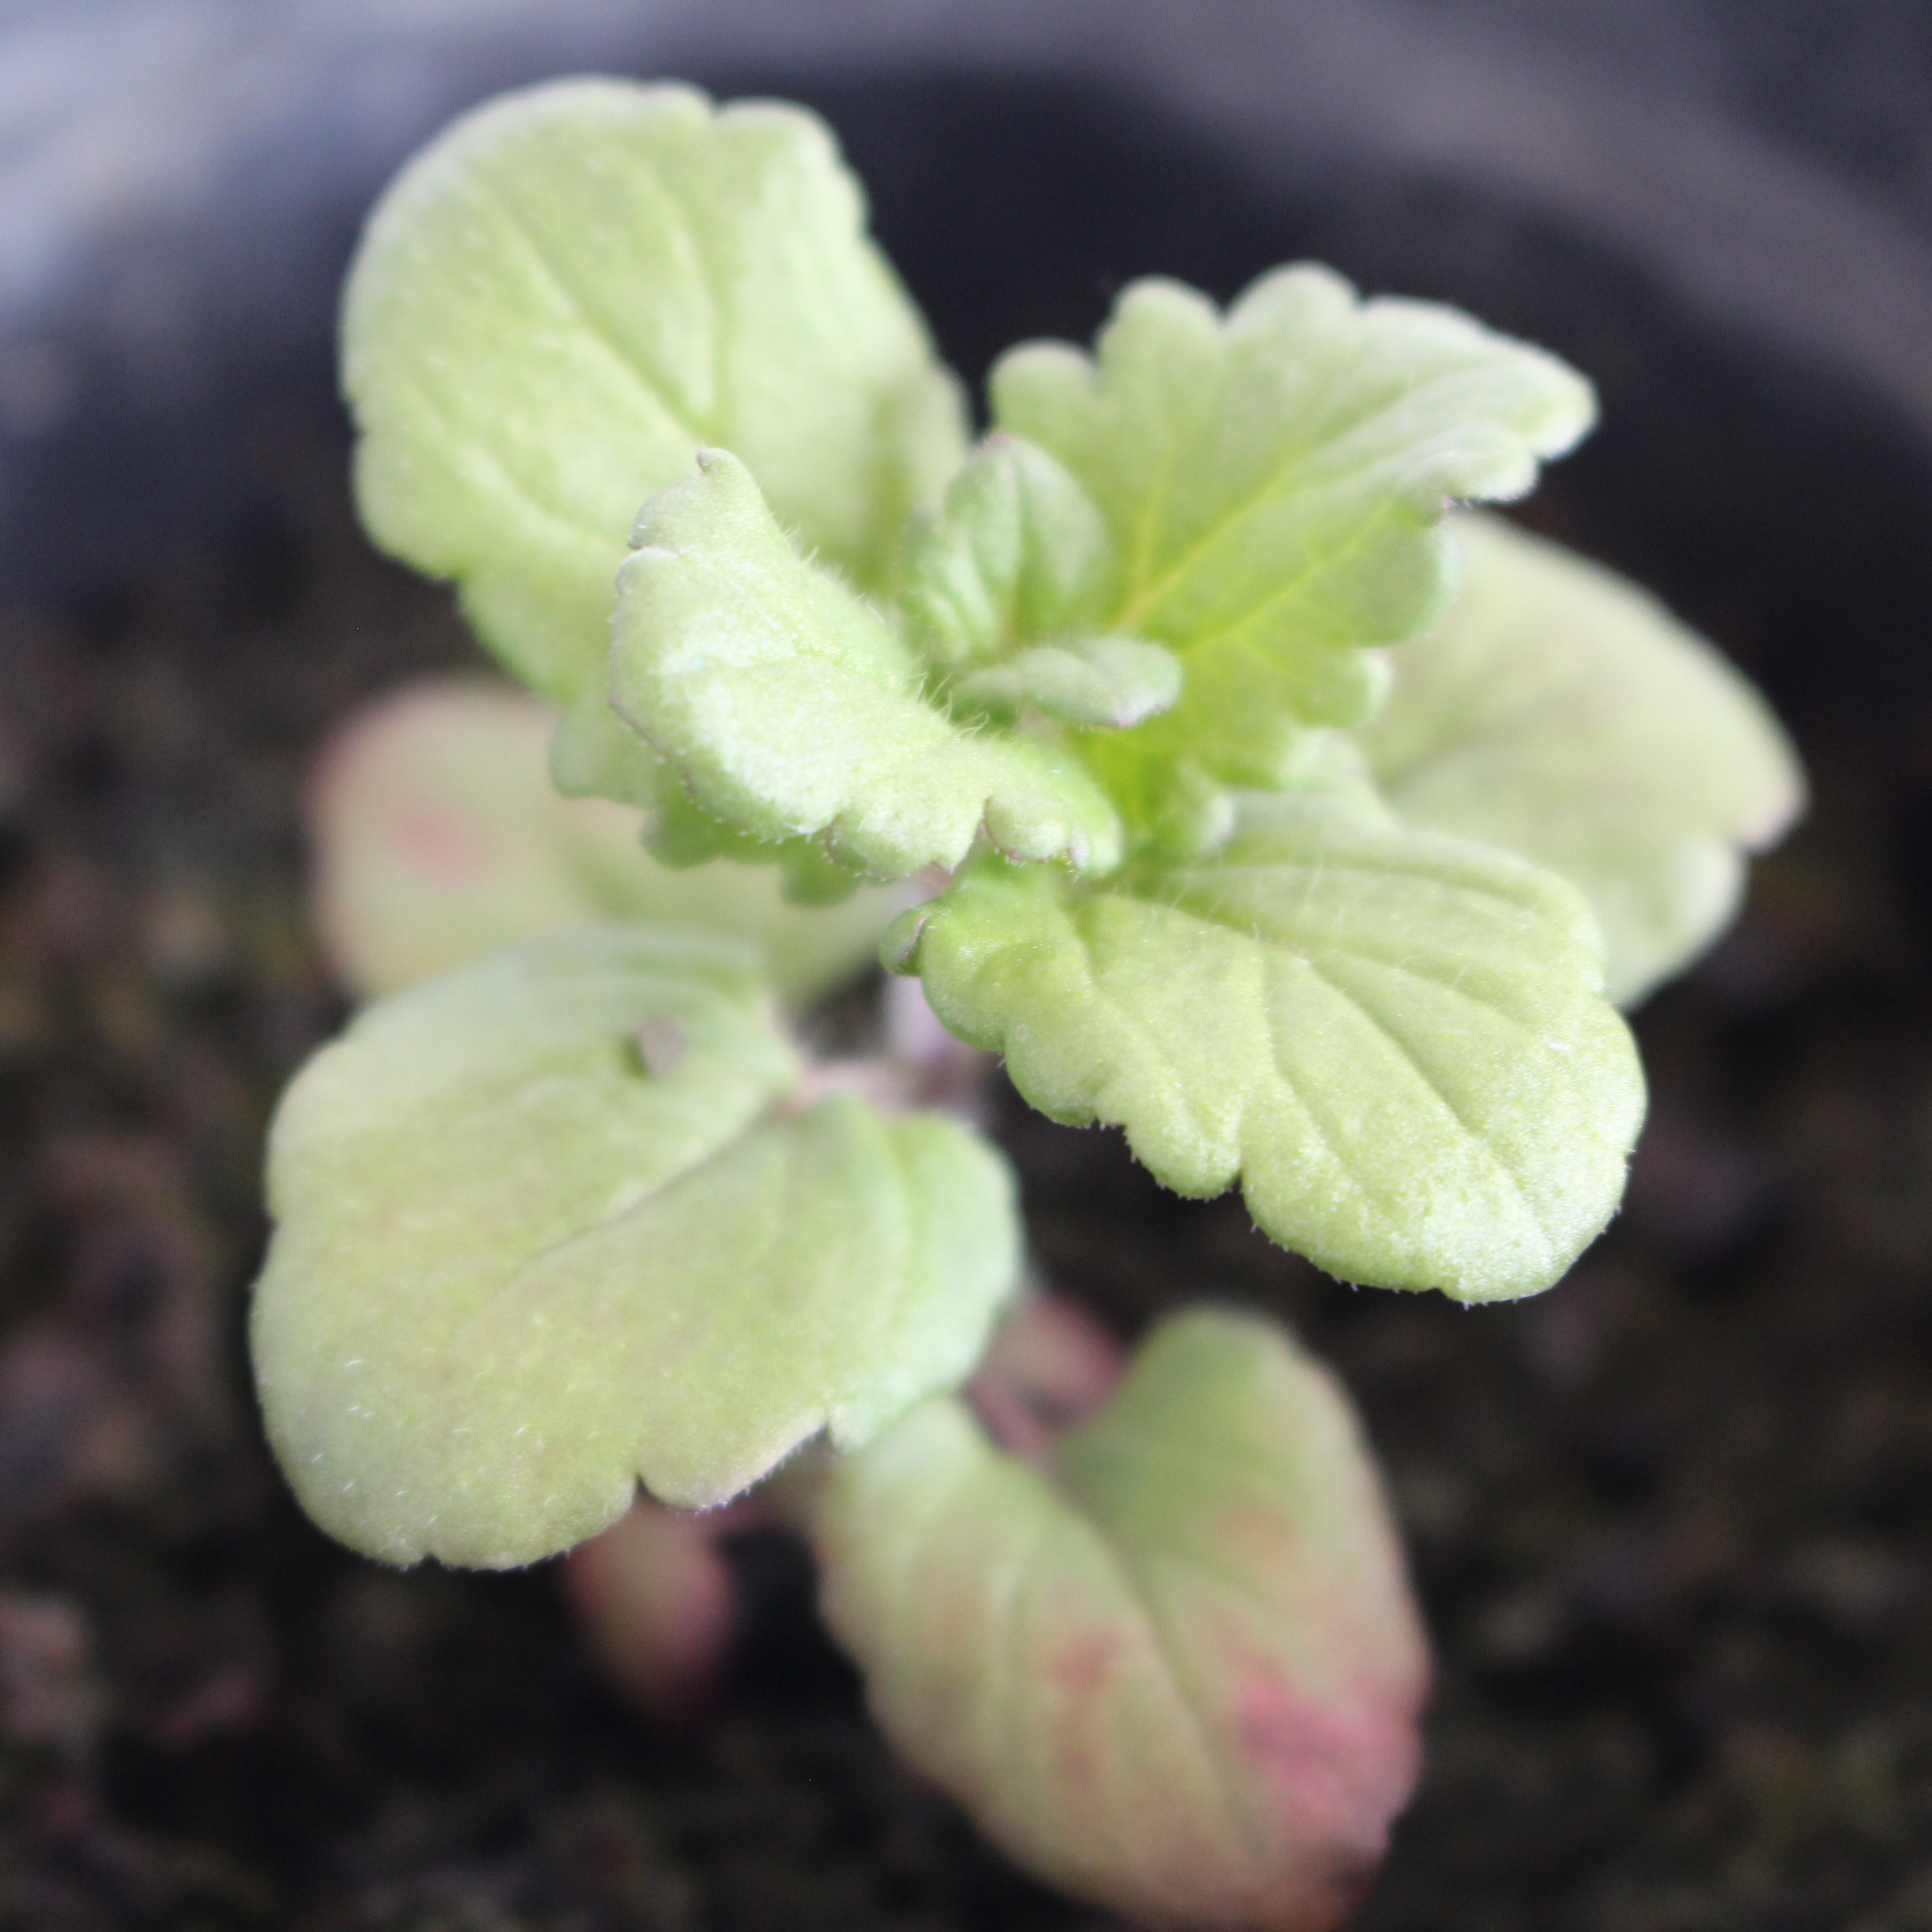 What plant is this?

Veronica persica
